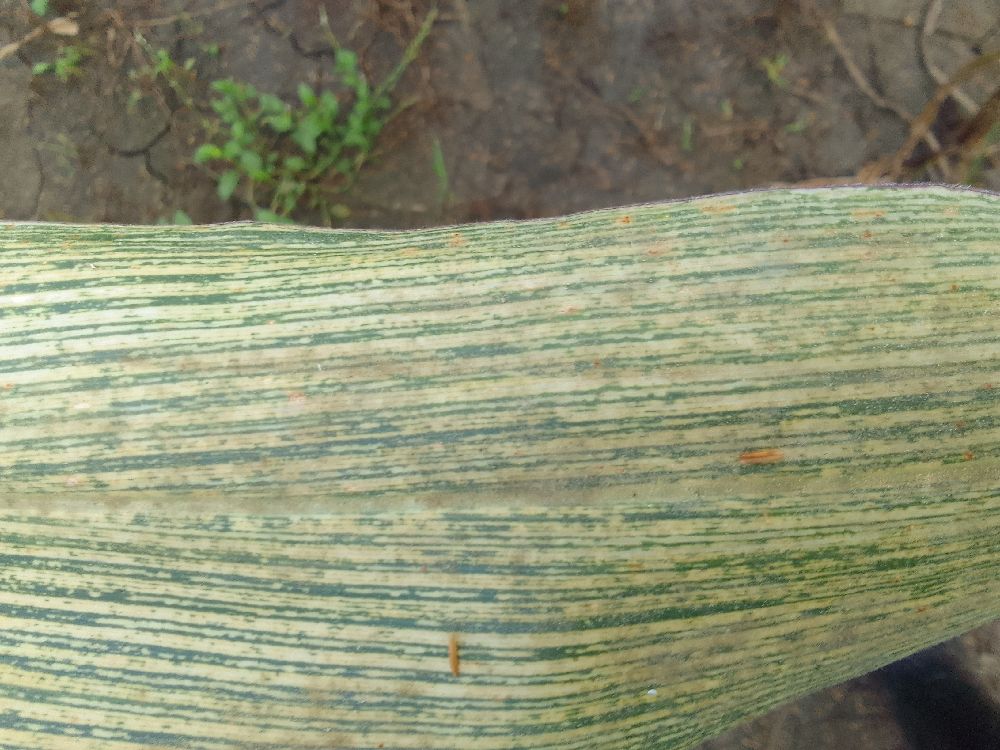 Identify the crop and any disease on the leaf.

maize, maize streak virus
